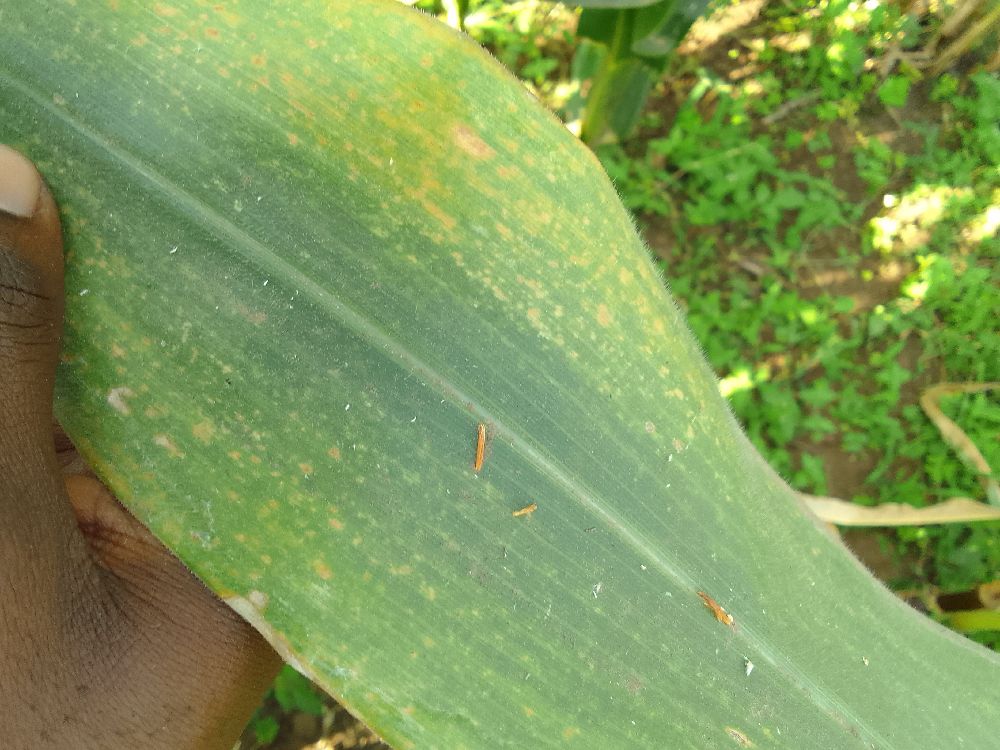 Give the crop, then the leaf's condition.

maize, maize lethal necrosis
